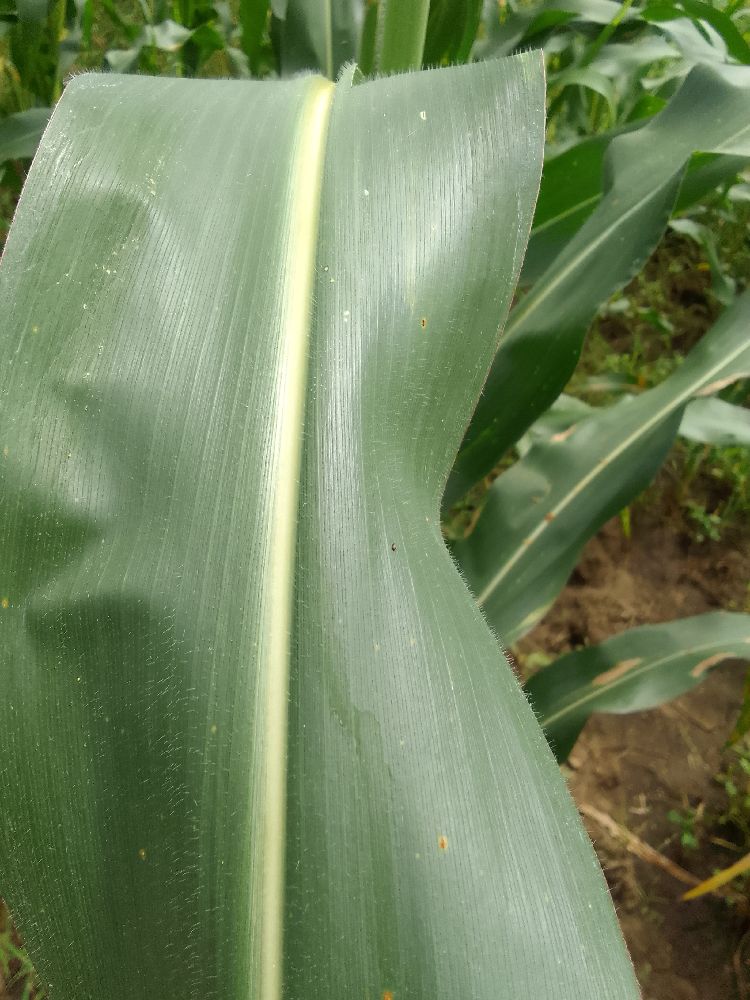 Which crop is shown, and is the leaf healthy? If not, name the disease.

maize, healthy
